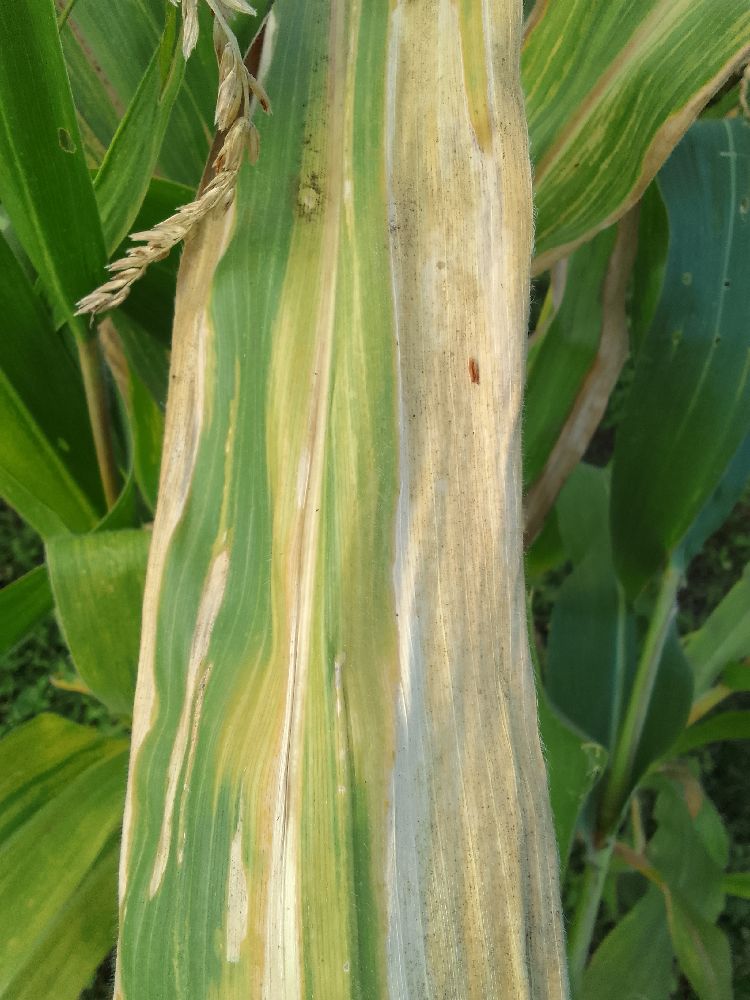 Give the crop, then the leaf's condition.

maize, maize lethal necrosis
